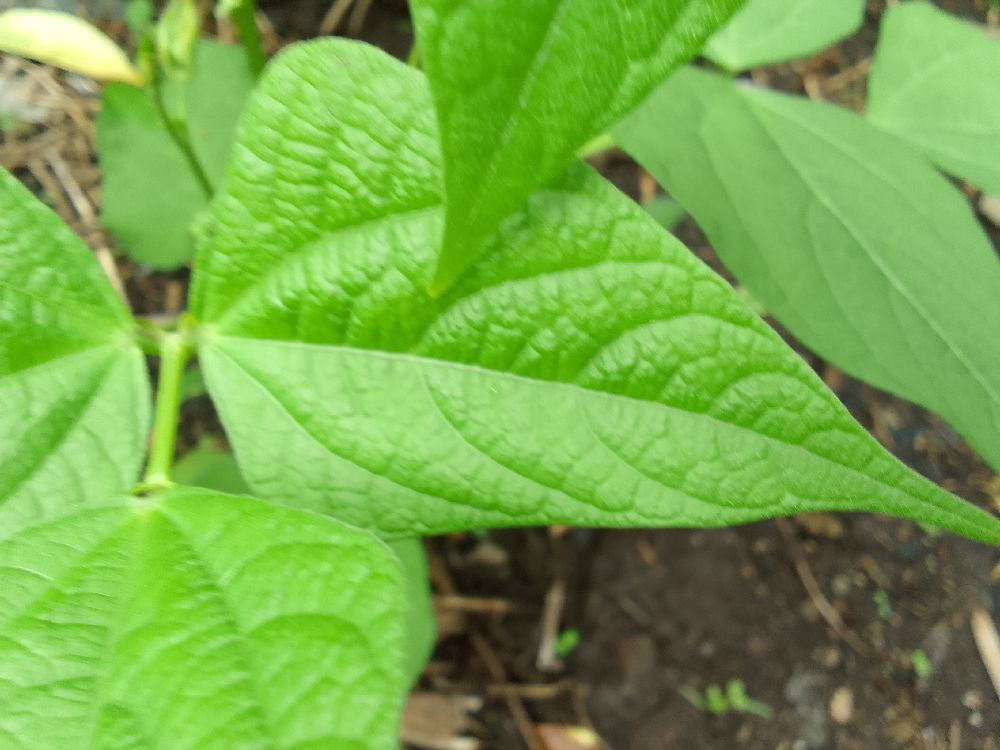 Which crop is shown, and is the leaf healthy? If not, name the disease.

common bean, healthy
